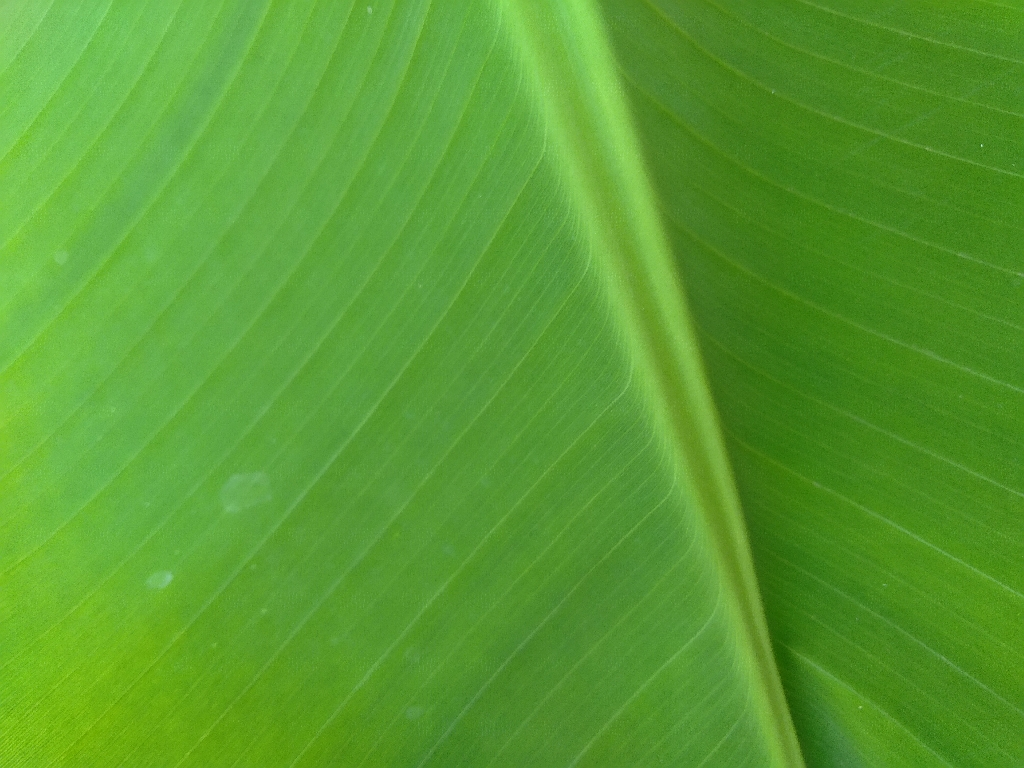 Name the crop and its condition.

banana, healthy
